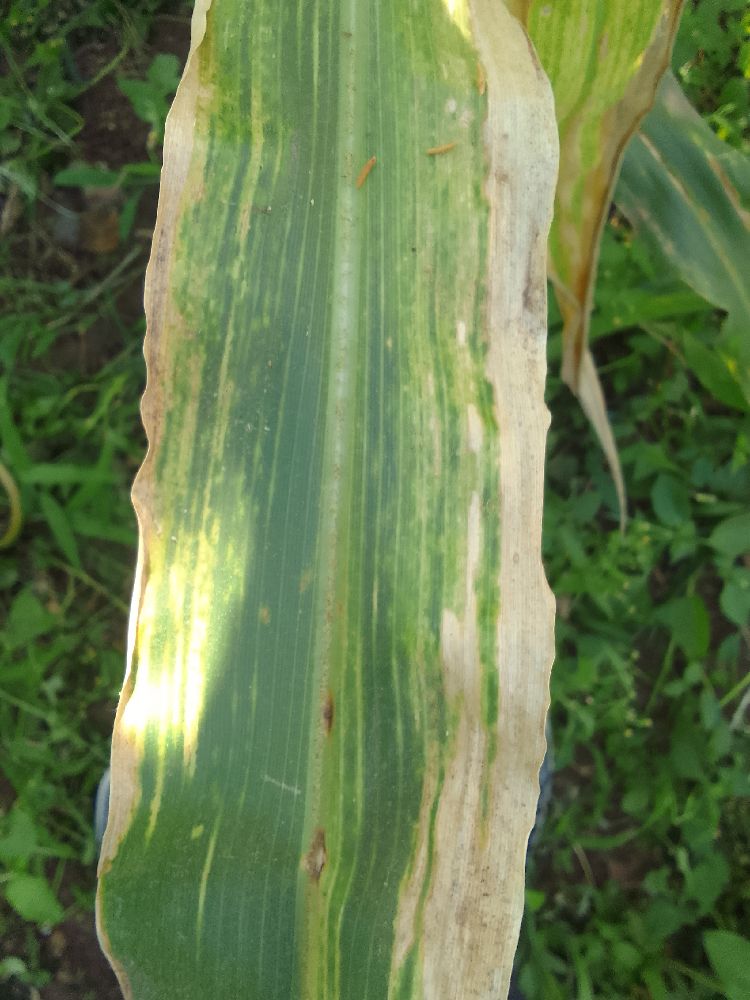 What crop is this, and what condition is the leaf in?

maize, maize lethal necrosis
